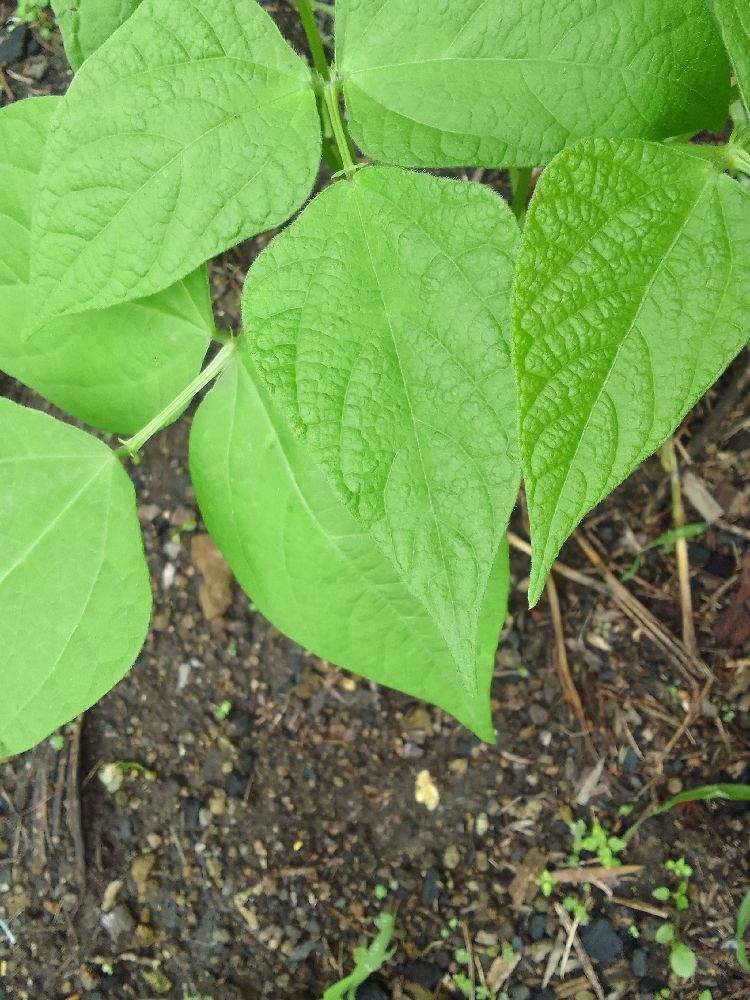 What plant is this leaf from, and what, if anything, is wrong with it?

common bean, healthy
